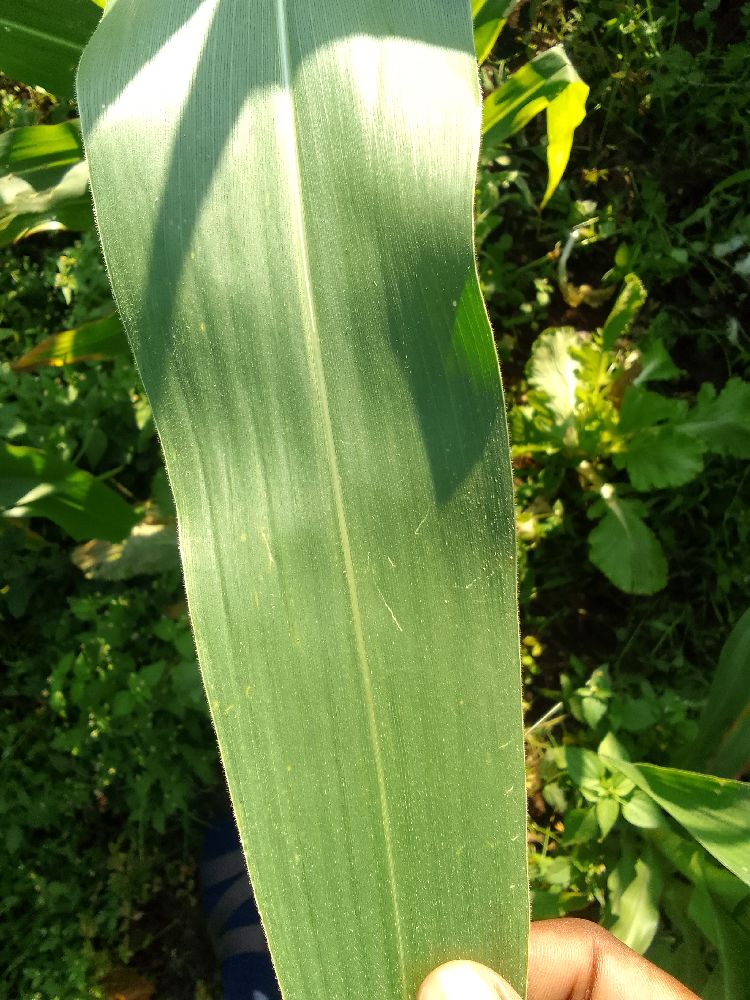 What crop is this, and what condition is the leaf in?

maize, healthy
